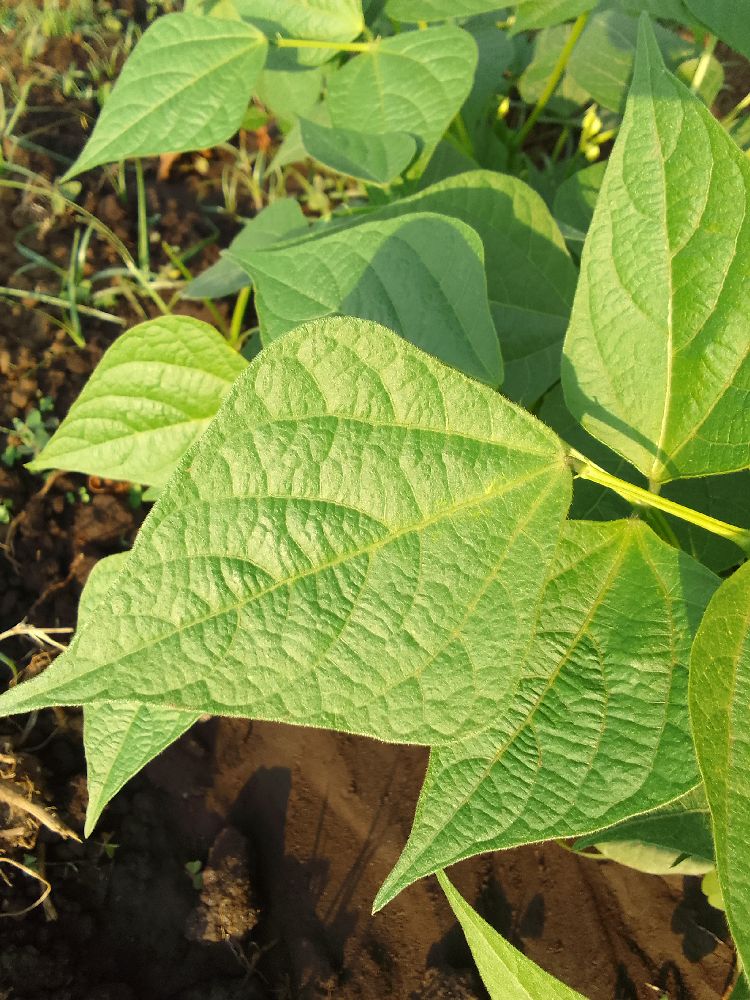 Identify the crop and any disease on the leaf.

common bean, healthy
